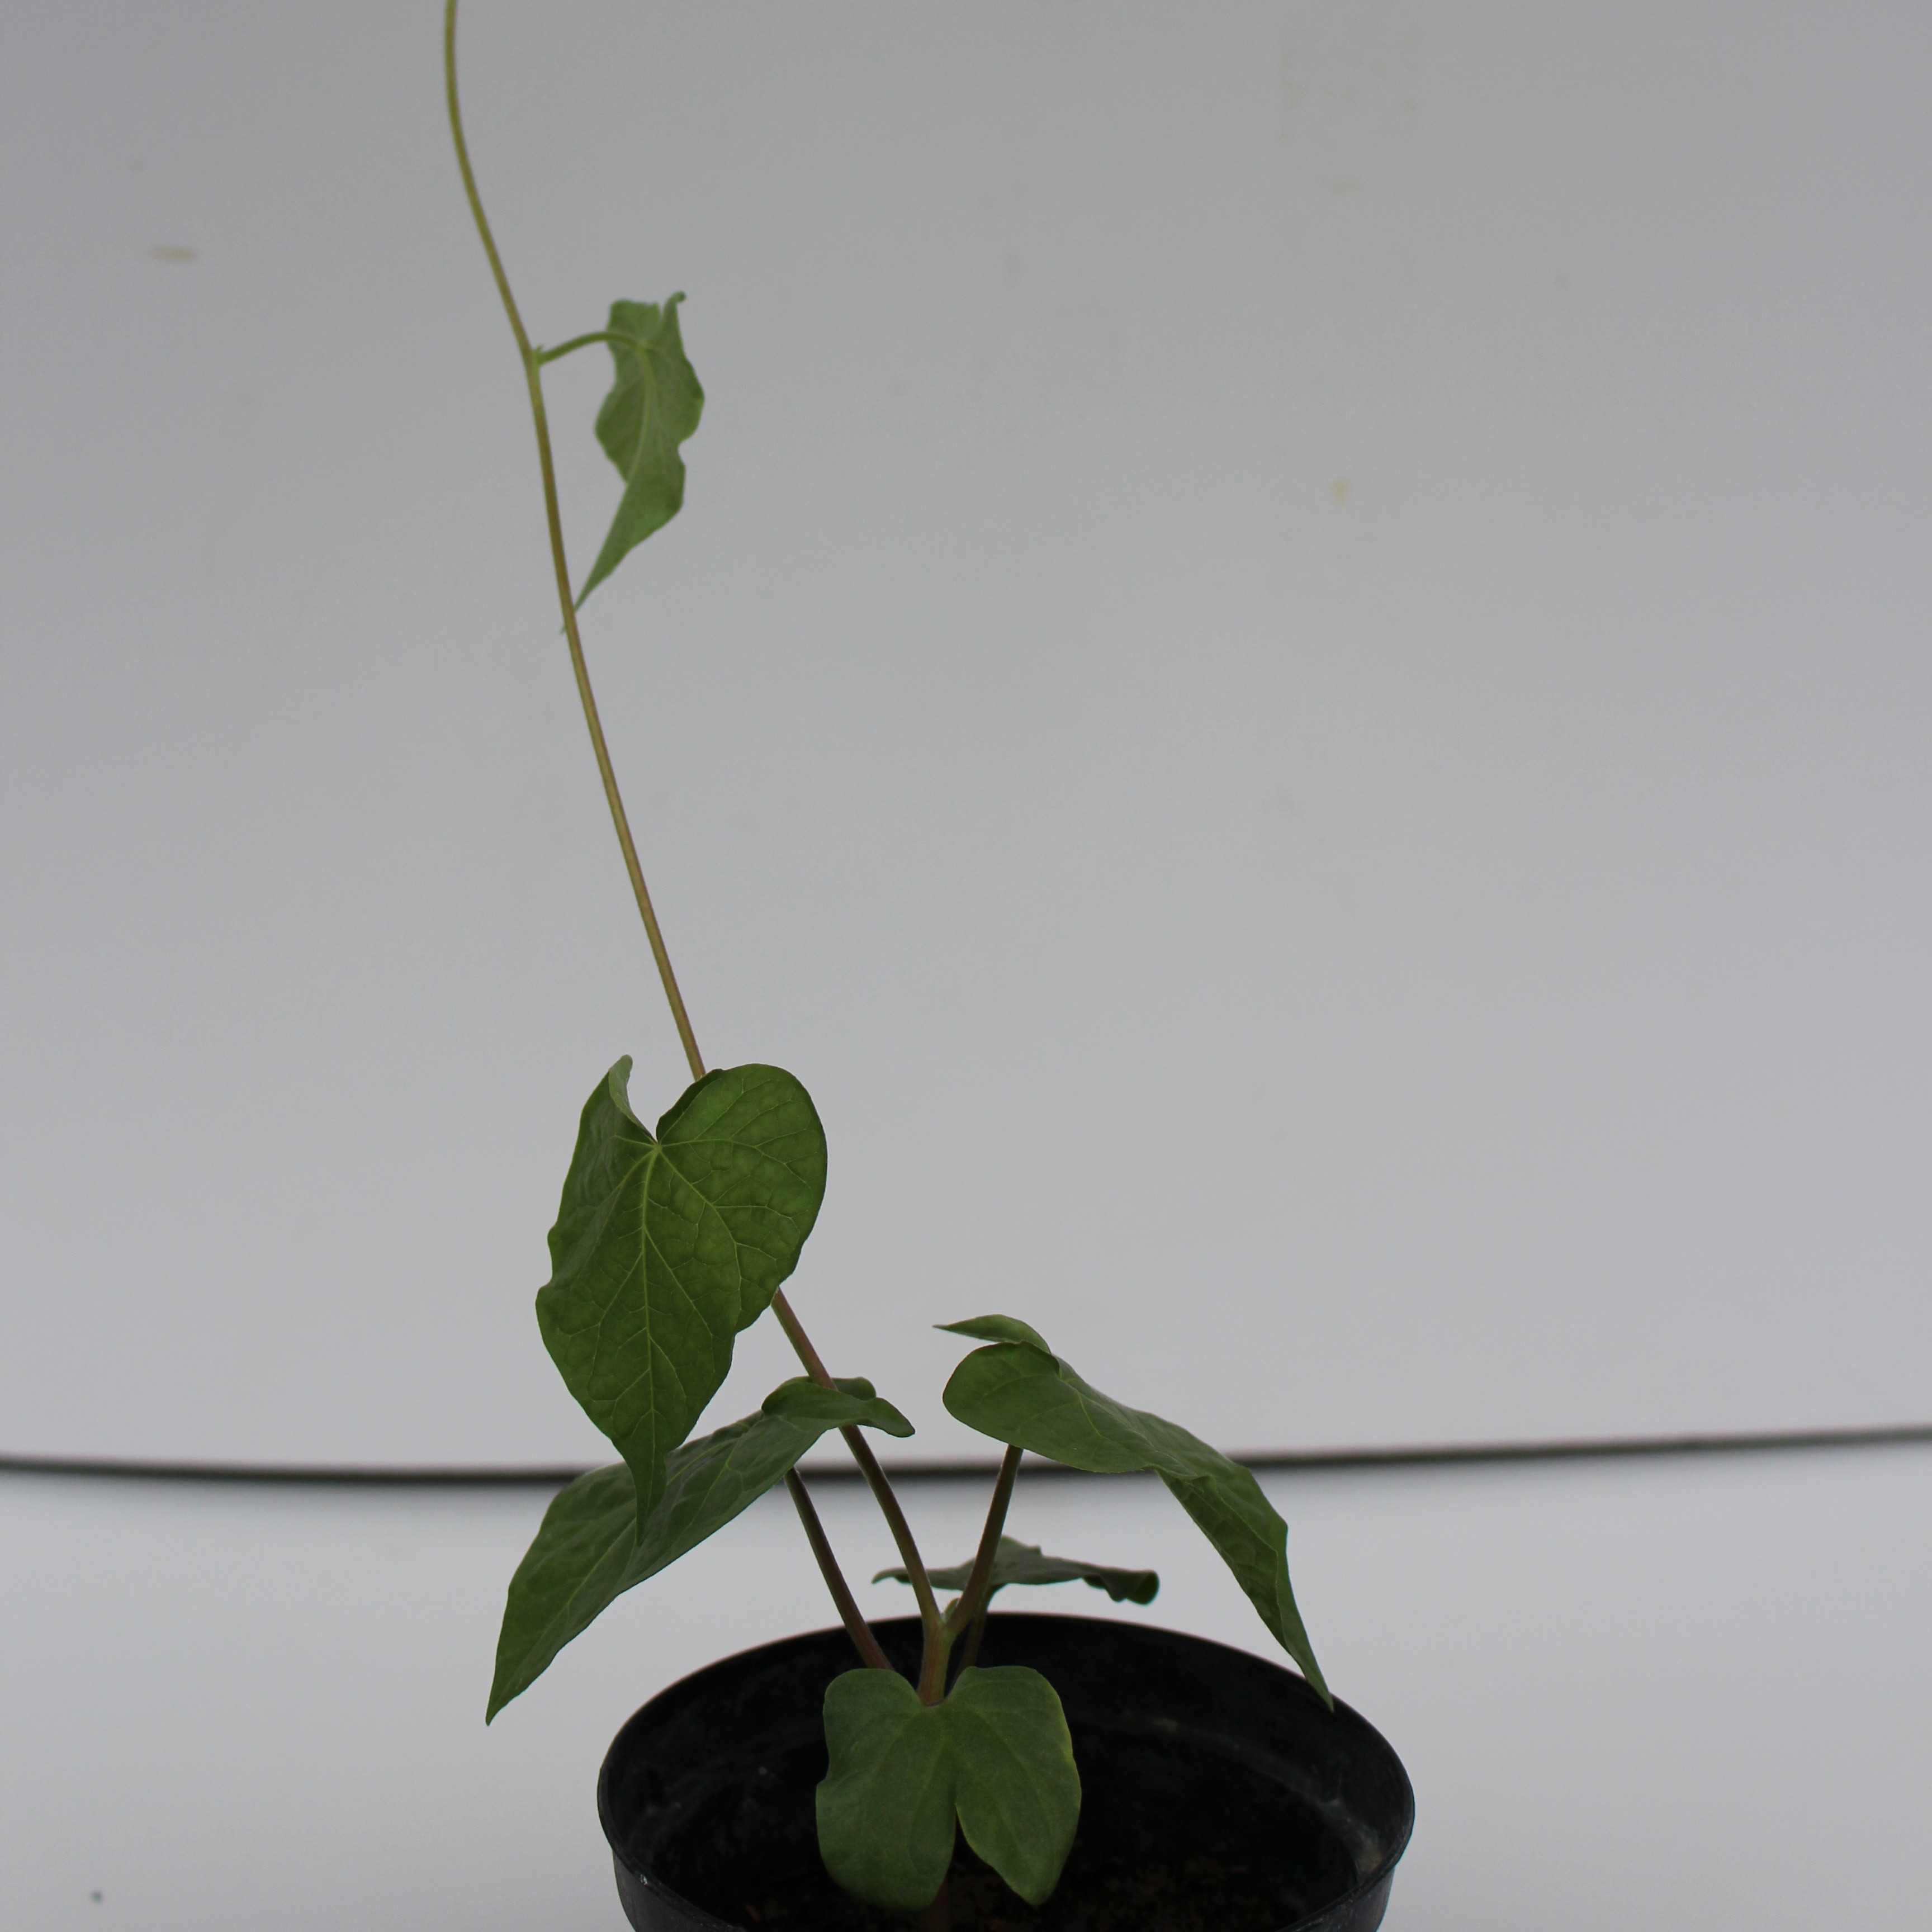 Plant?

Convolvulus arvensis
